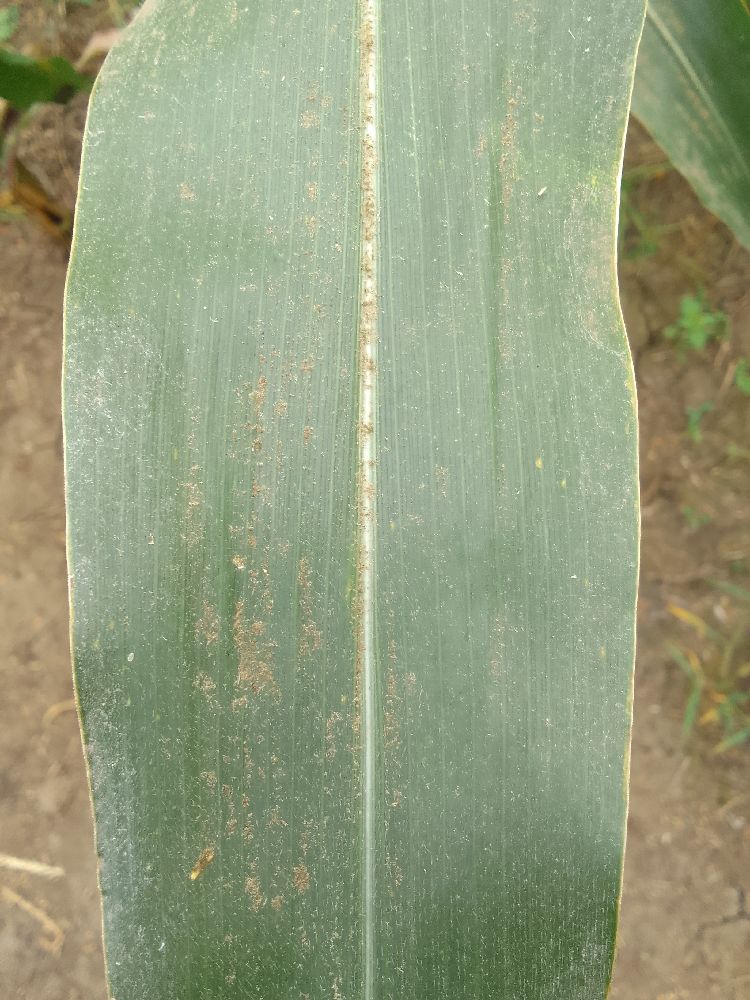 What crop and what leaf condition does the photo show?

maize, healthy
